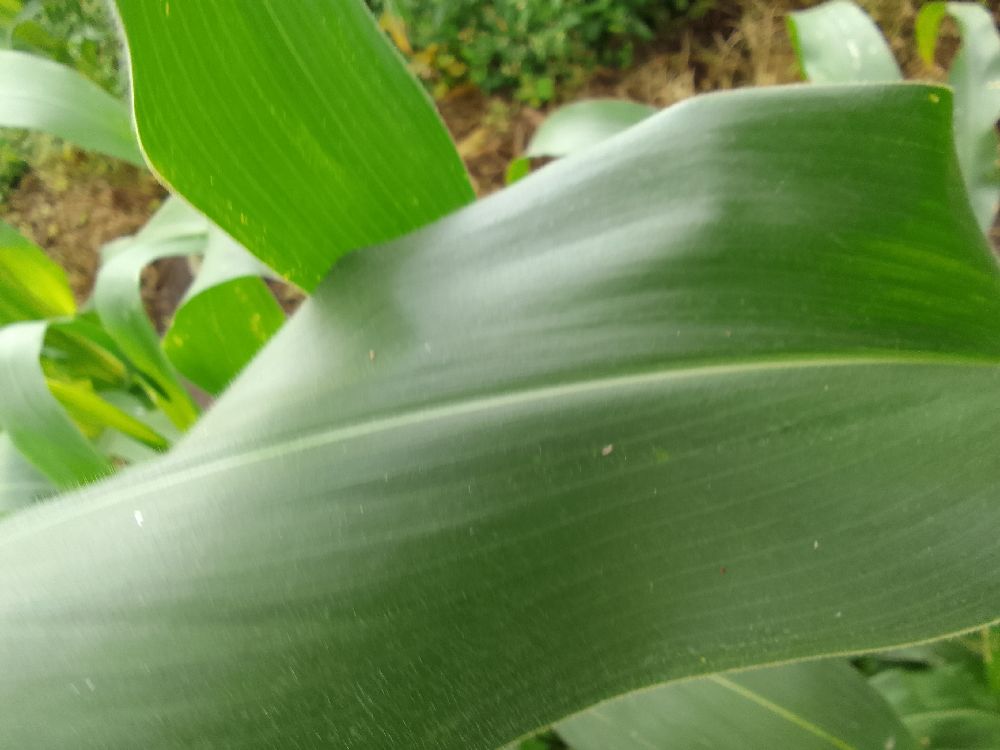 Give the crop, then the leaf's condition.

maize, healthy
